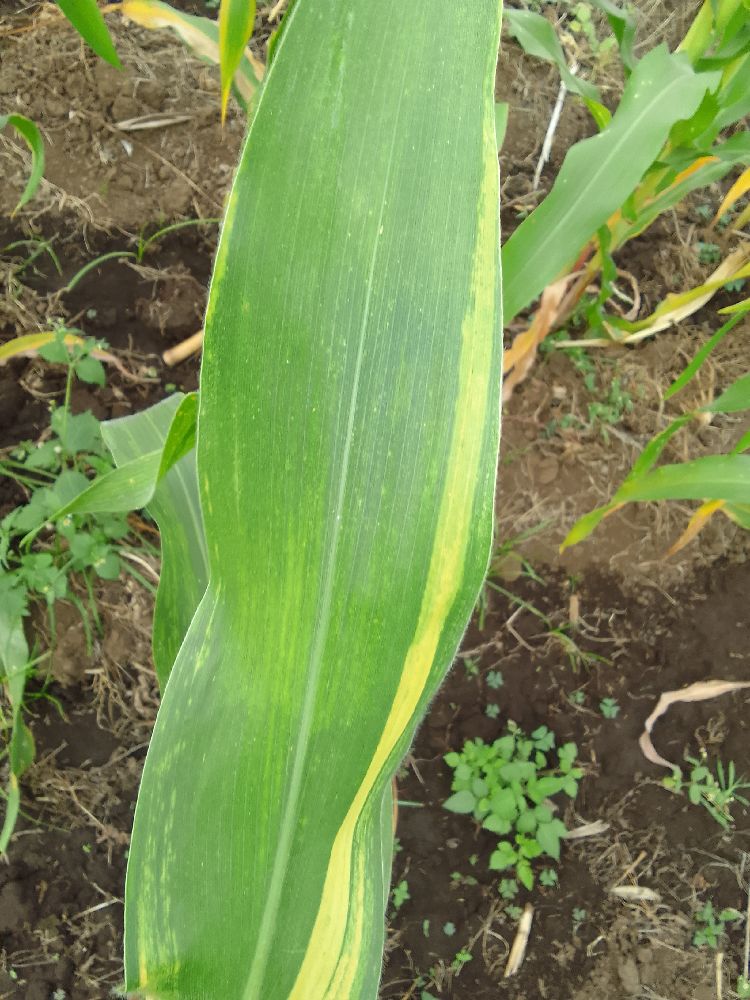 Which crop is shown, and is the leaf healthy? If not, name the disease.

maize, maize lethal necrosis
